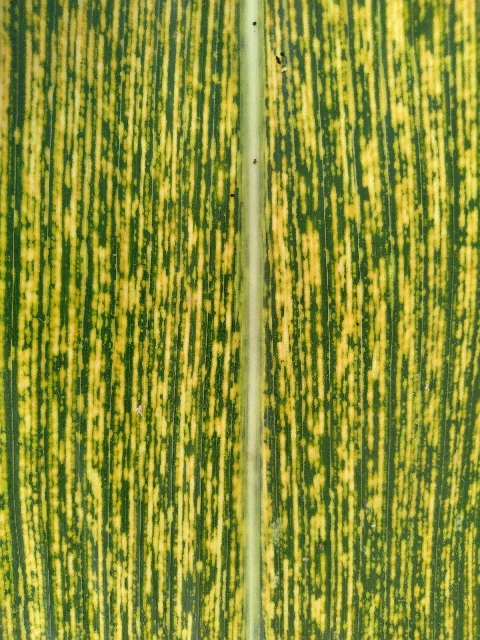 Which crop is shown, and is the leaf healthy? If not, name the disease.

maize, maize streak virus
